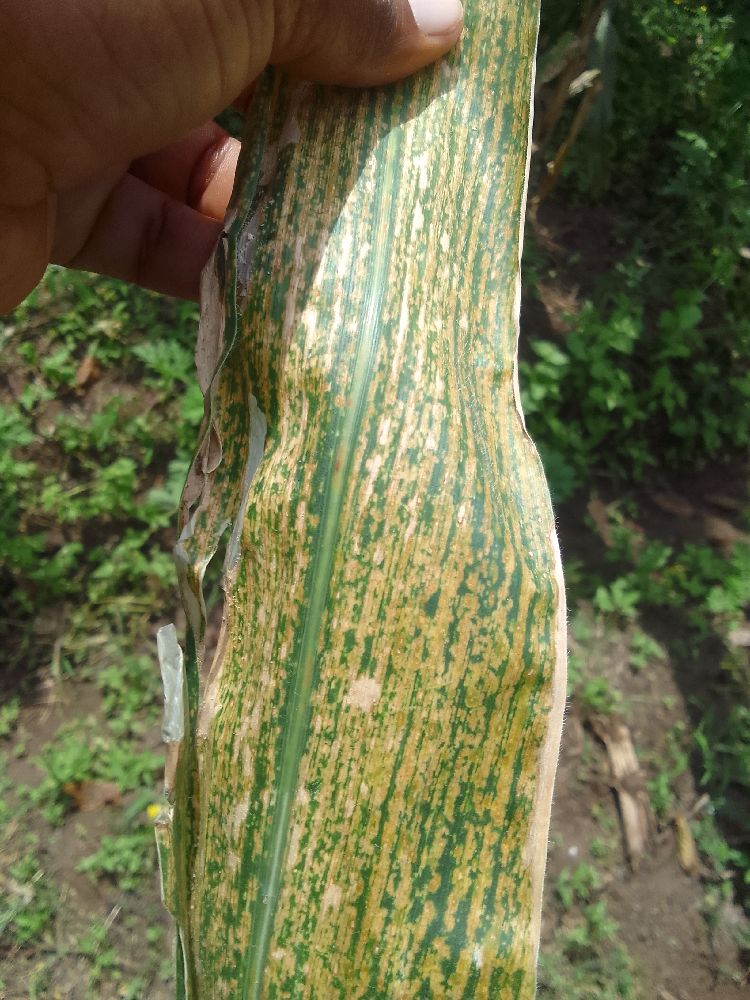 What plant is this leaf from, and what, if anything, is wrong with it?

maize, maize lethal necrosis
